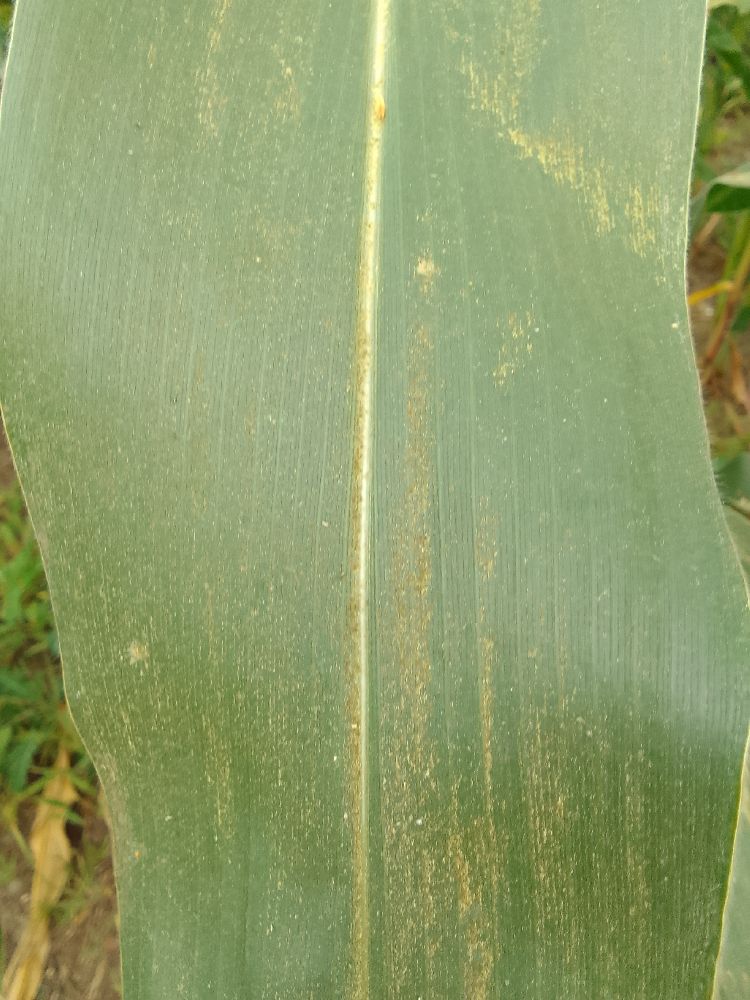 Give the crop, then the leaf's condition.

maize, healthy
